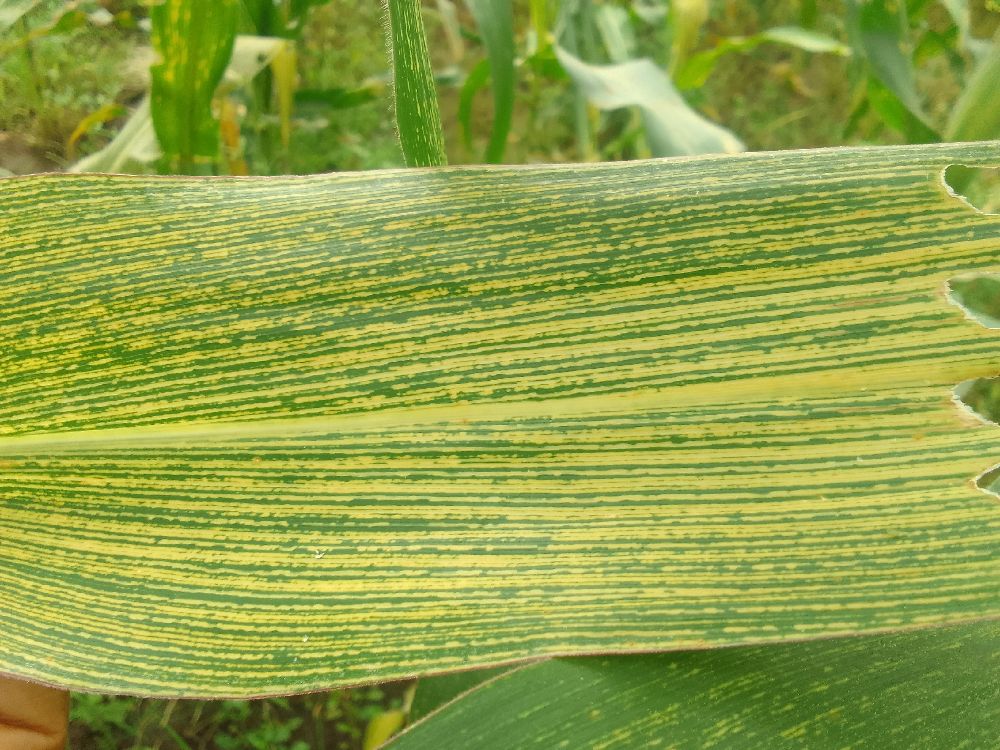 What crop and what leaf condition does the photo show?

maize, maize streak virus
